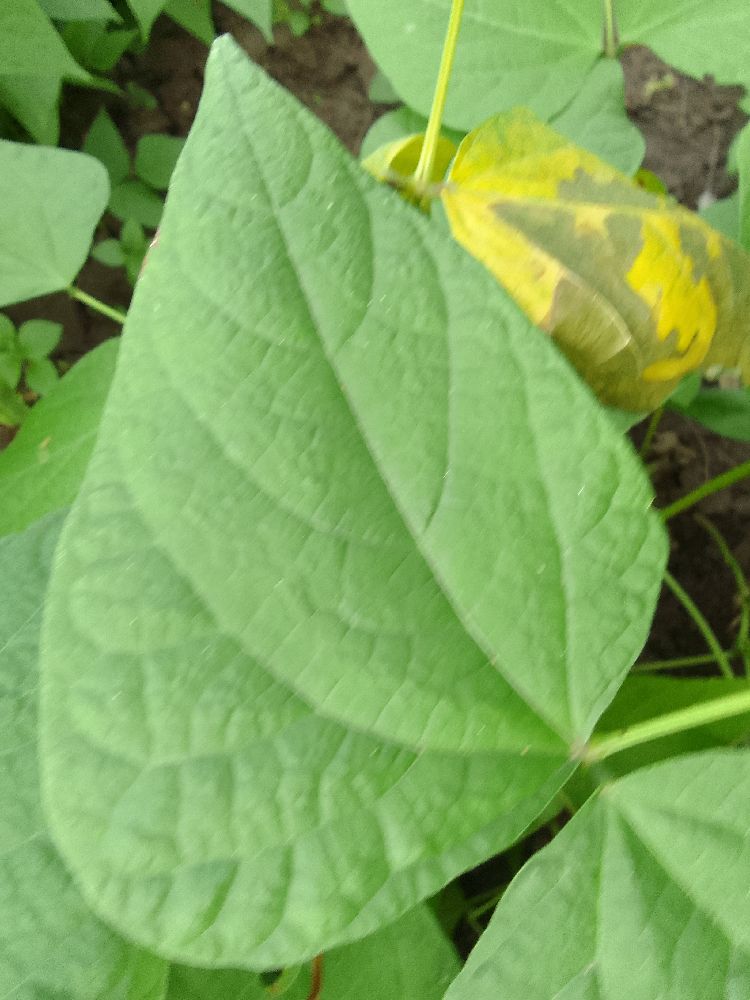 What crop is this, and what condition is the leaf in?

common bean, healthy
